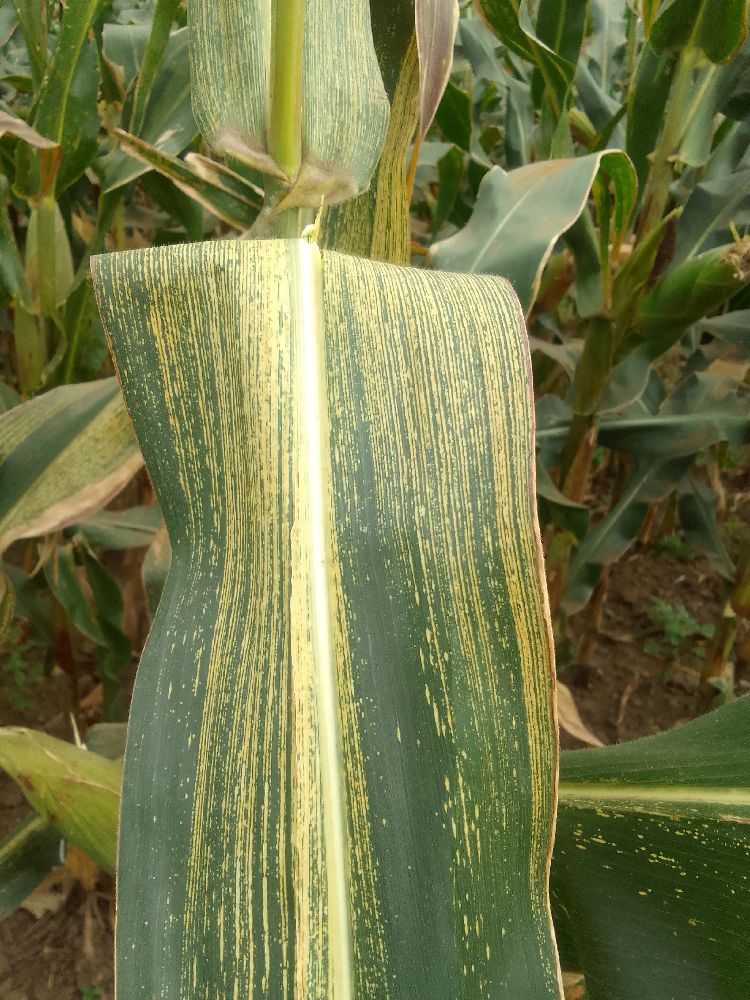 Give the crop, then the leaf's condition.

maize, maize streak virus
